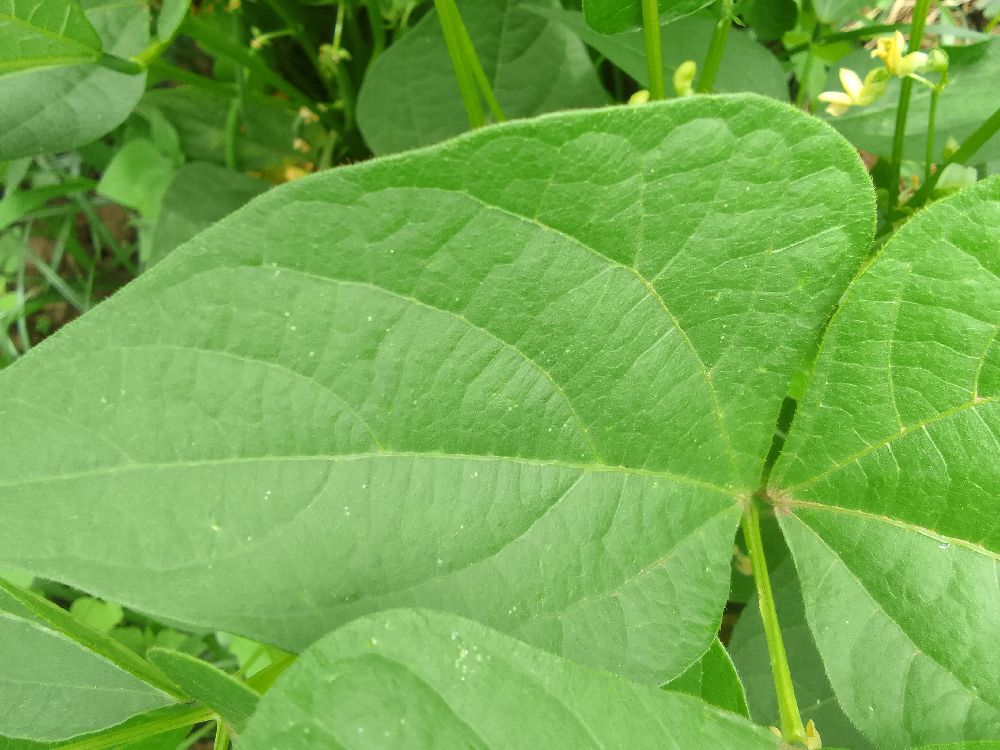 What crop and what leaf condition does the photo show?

common bean, healthy
